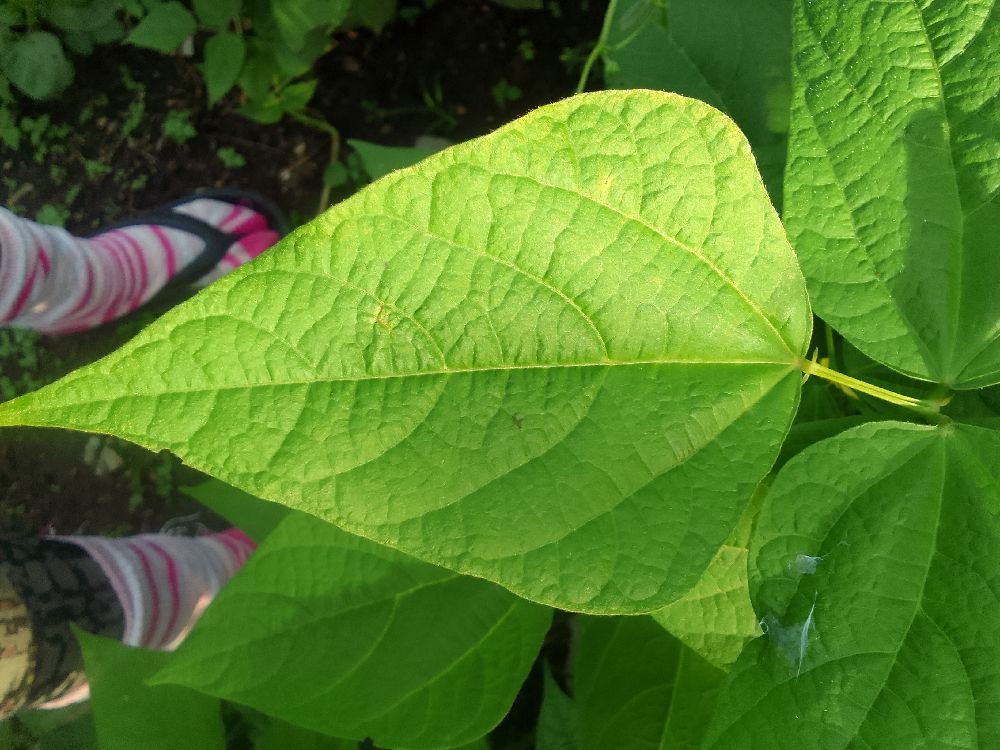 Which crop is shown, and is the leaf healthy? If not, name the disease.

common bean, healthy
